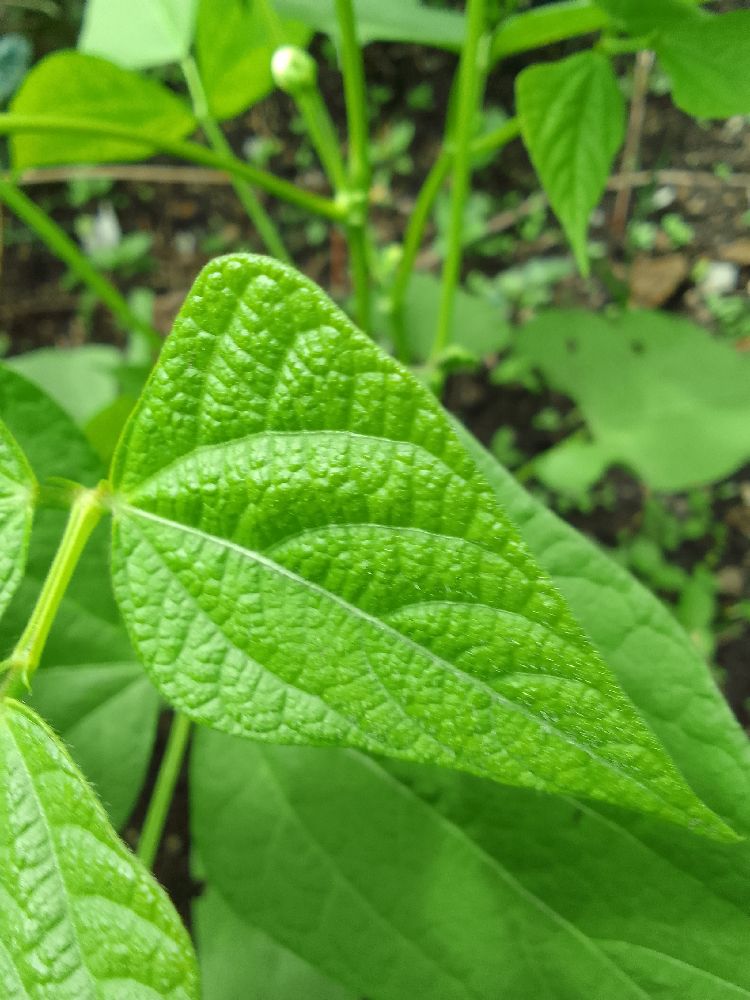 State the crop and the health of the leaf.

common bean, healthy
